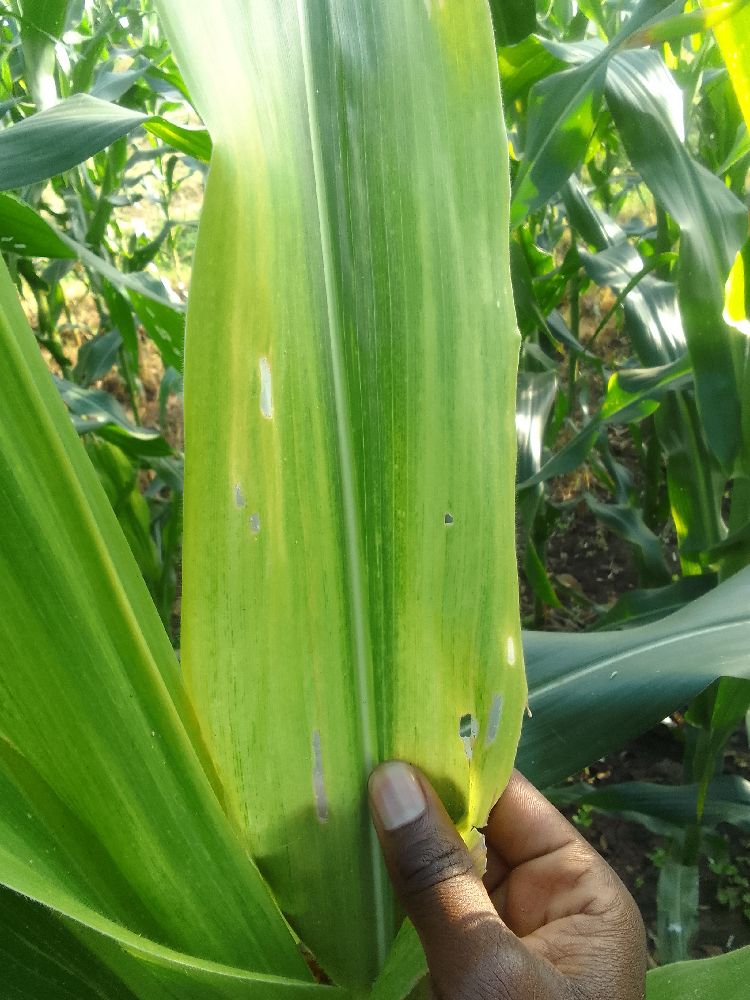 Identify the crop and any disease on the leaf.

maize, maize lethal necrosis
